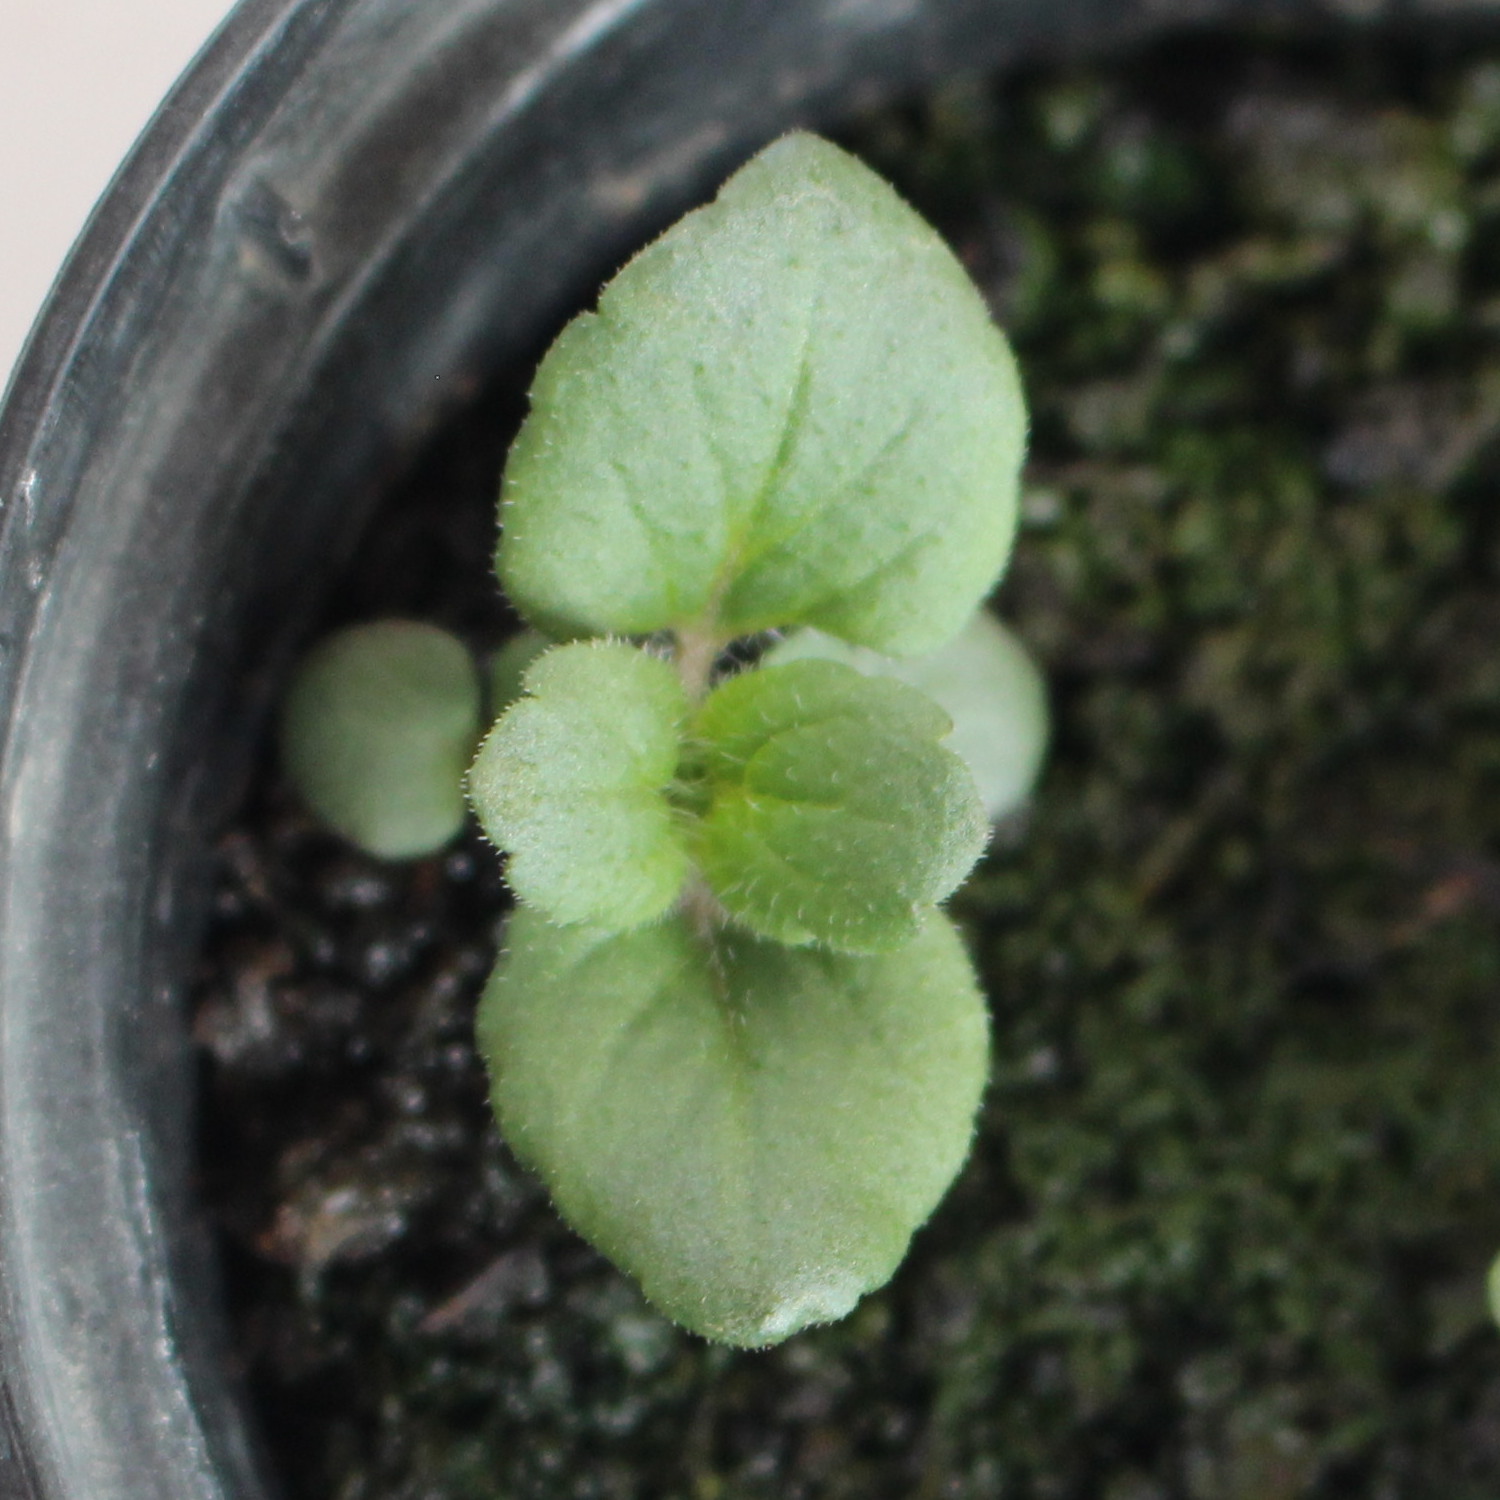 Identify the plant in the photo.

Veronica persica
